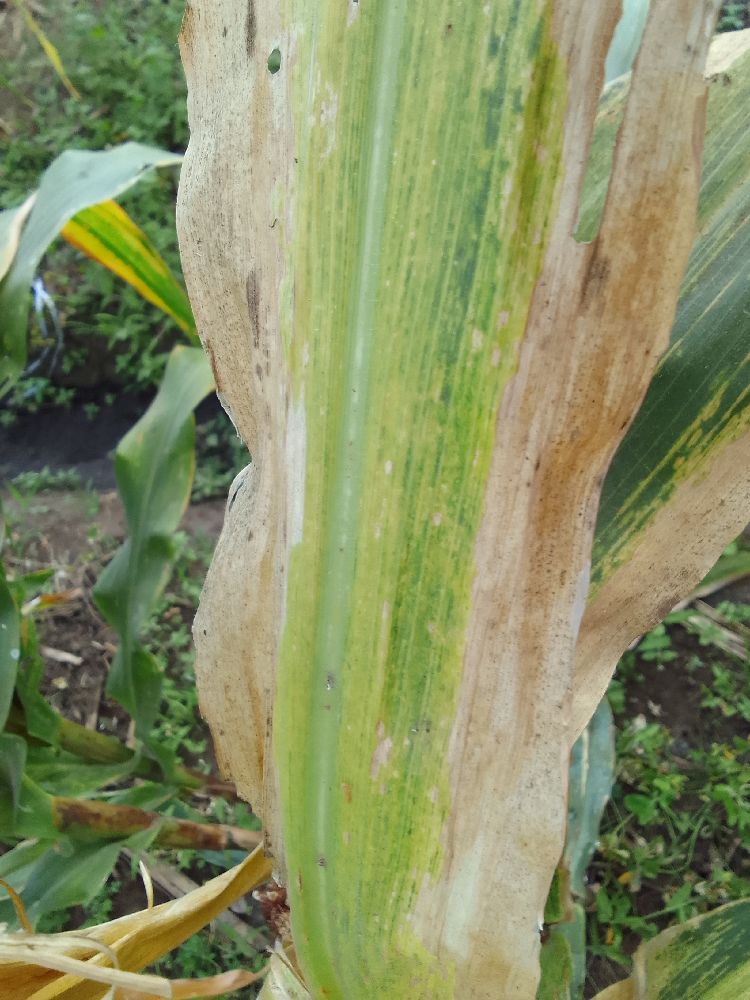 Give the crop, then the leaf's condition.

maize, maize lethal necrosis
